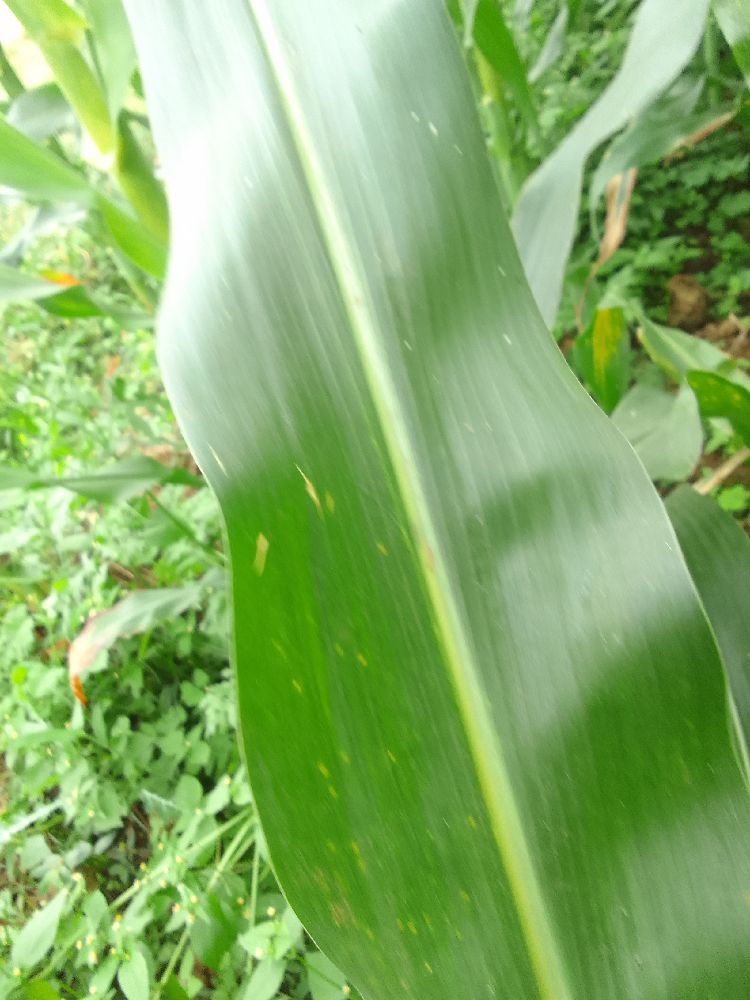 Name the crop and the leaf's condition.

maize, healthy
